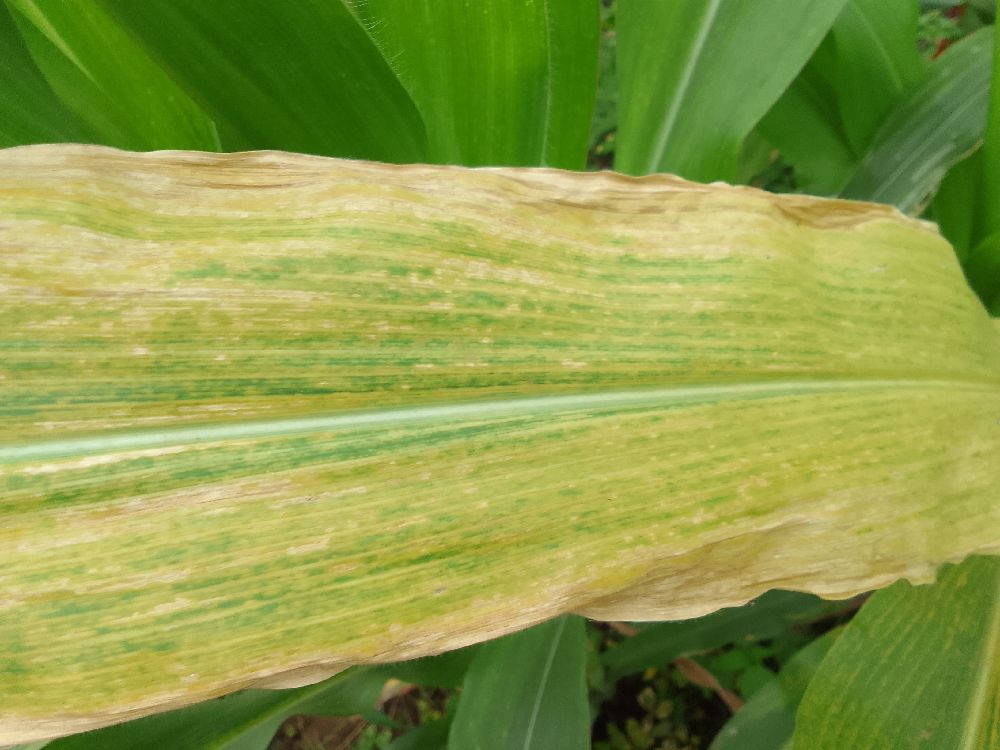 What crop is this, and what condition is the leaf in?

maize, maize lethal necrosis
